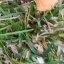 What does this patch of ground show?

grass
